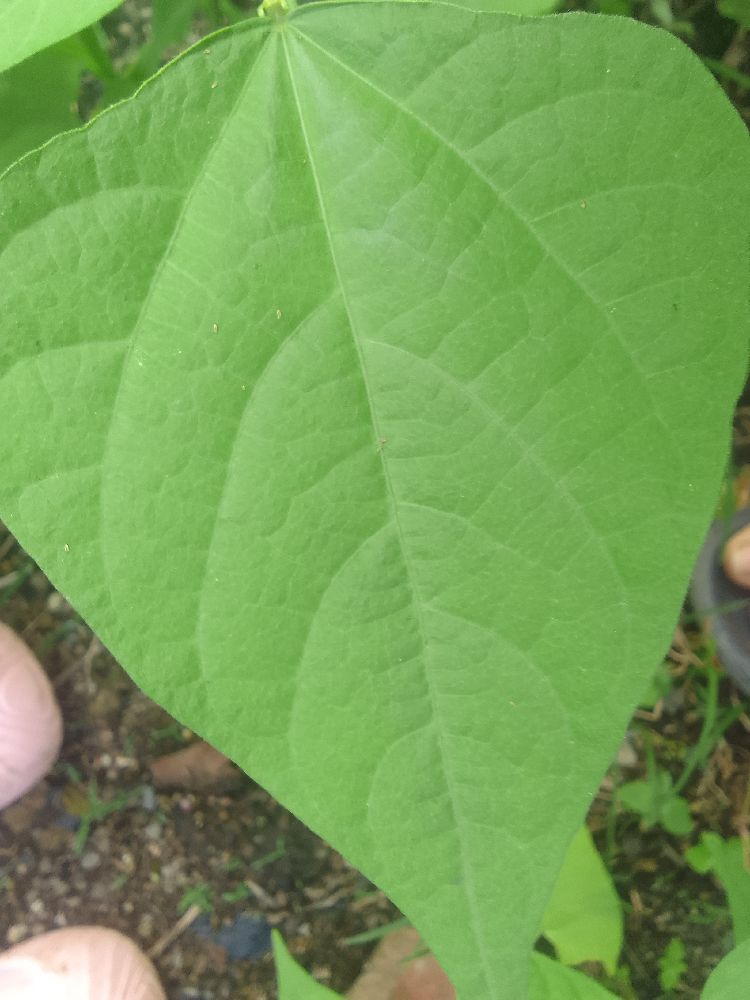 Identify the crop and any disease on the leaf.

common bean, healthy
